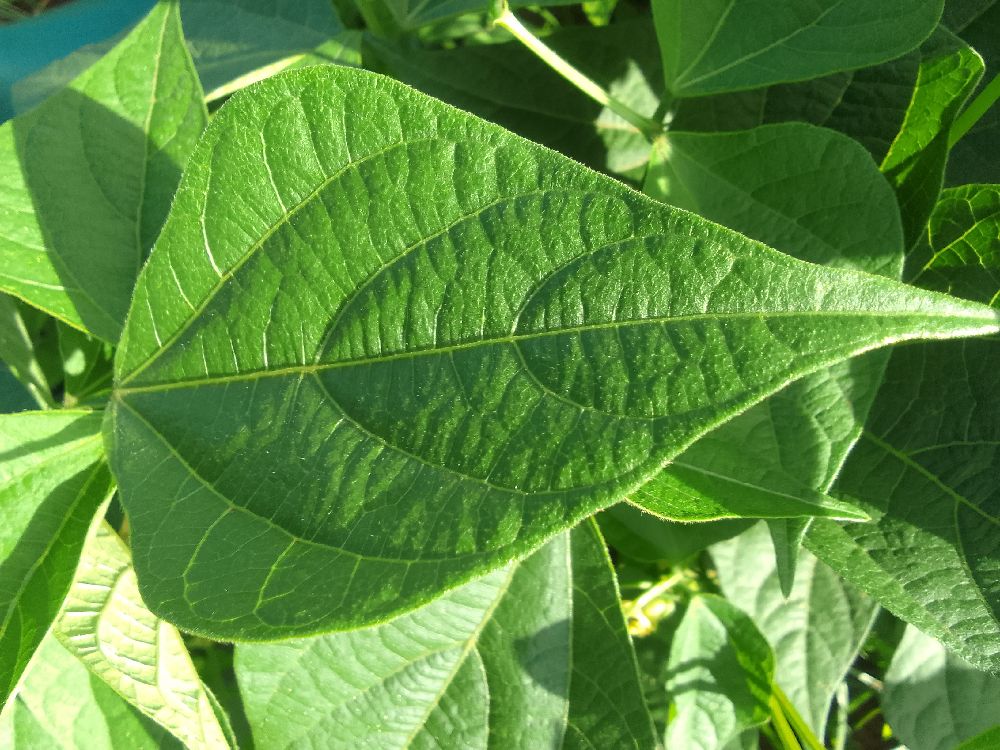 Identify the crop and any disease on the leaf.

common bean, healthy
